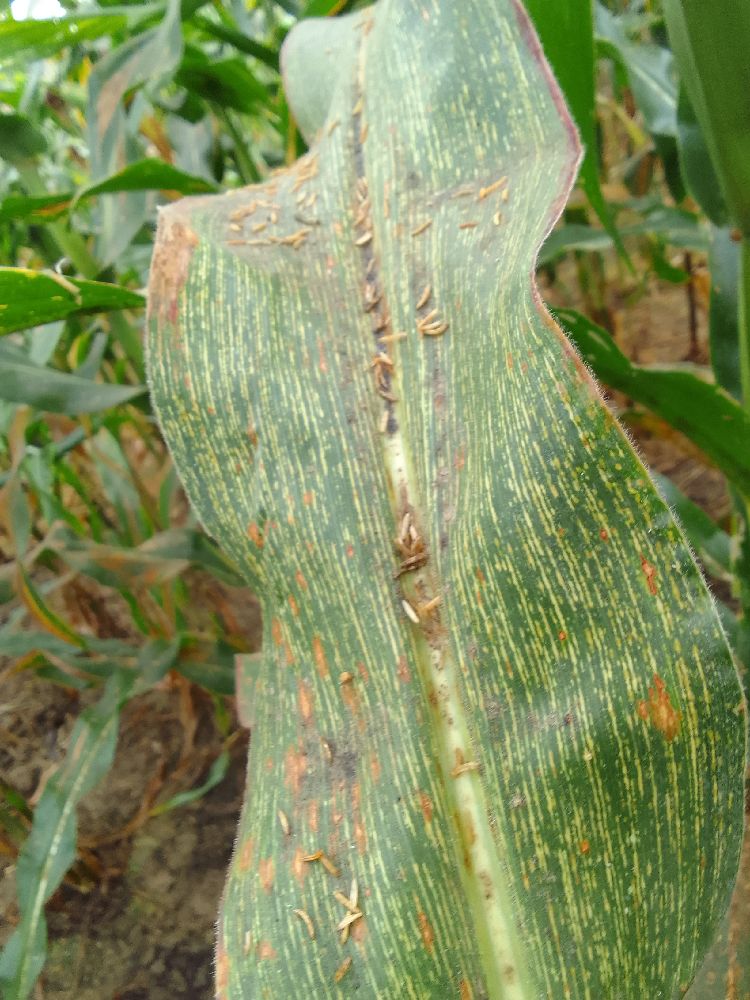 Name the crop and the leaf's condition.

maize, maize streak virus
